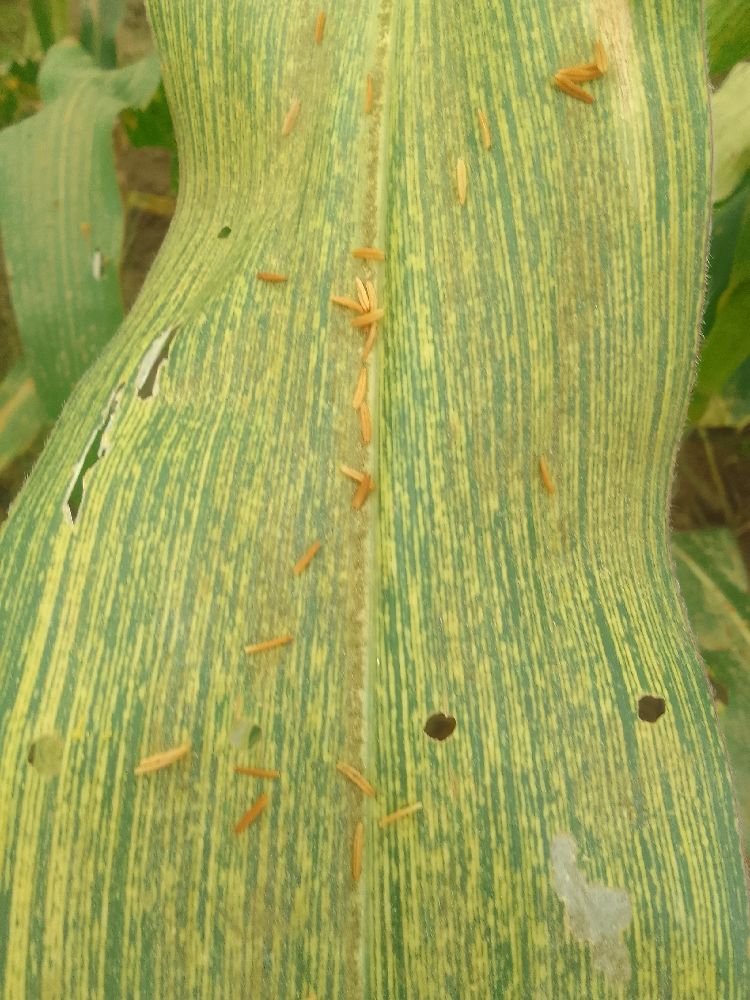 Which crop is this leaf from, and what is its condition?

maize, maize streak virus
